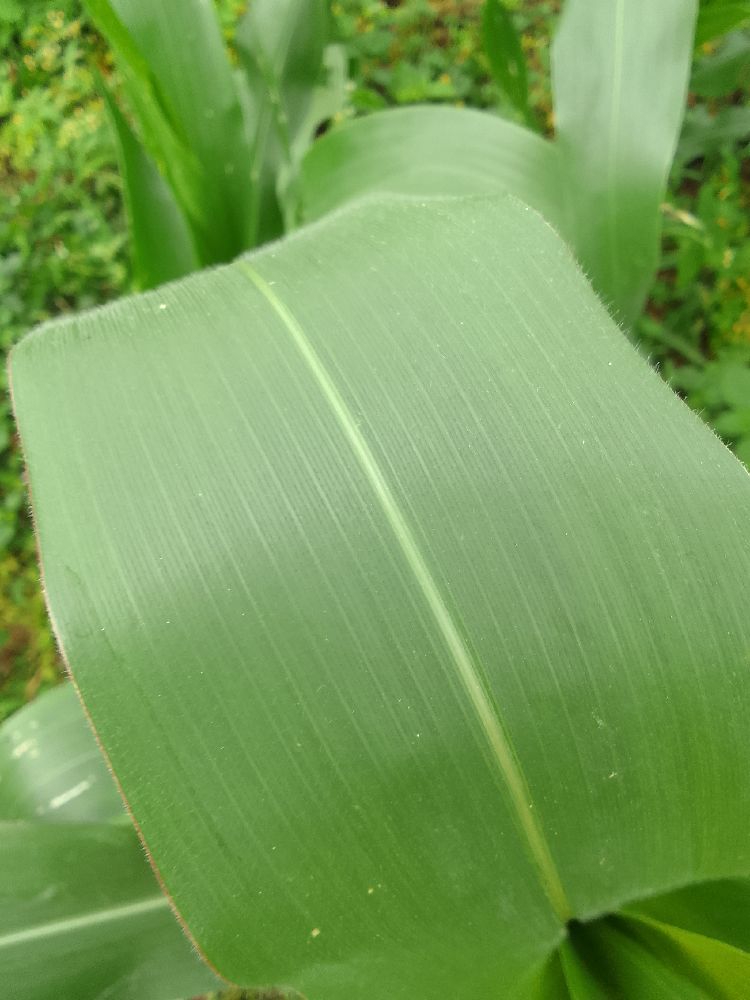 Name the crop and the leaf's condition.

maize, healthy
